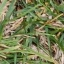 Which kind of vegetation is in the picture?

grass
